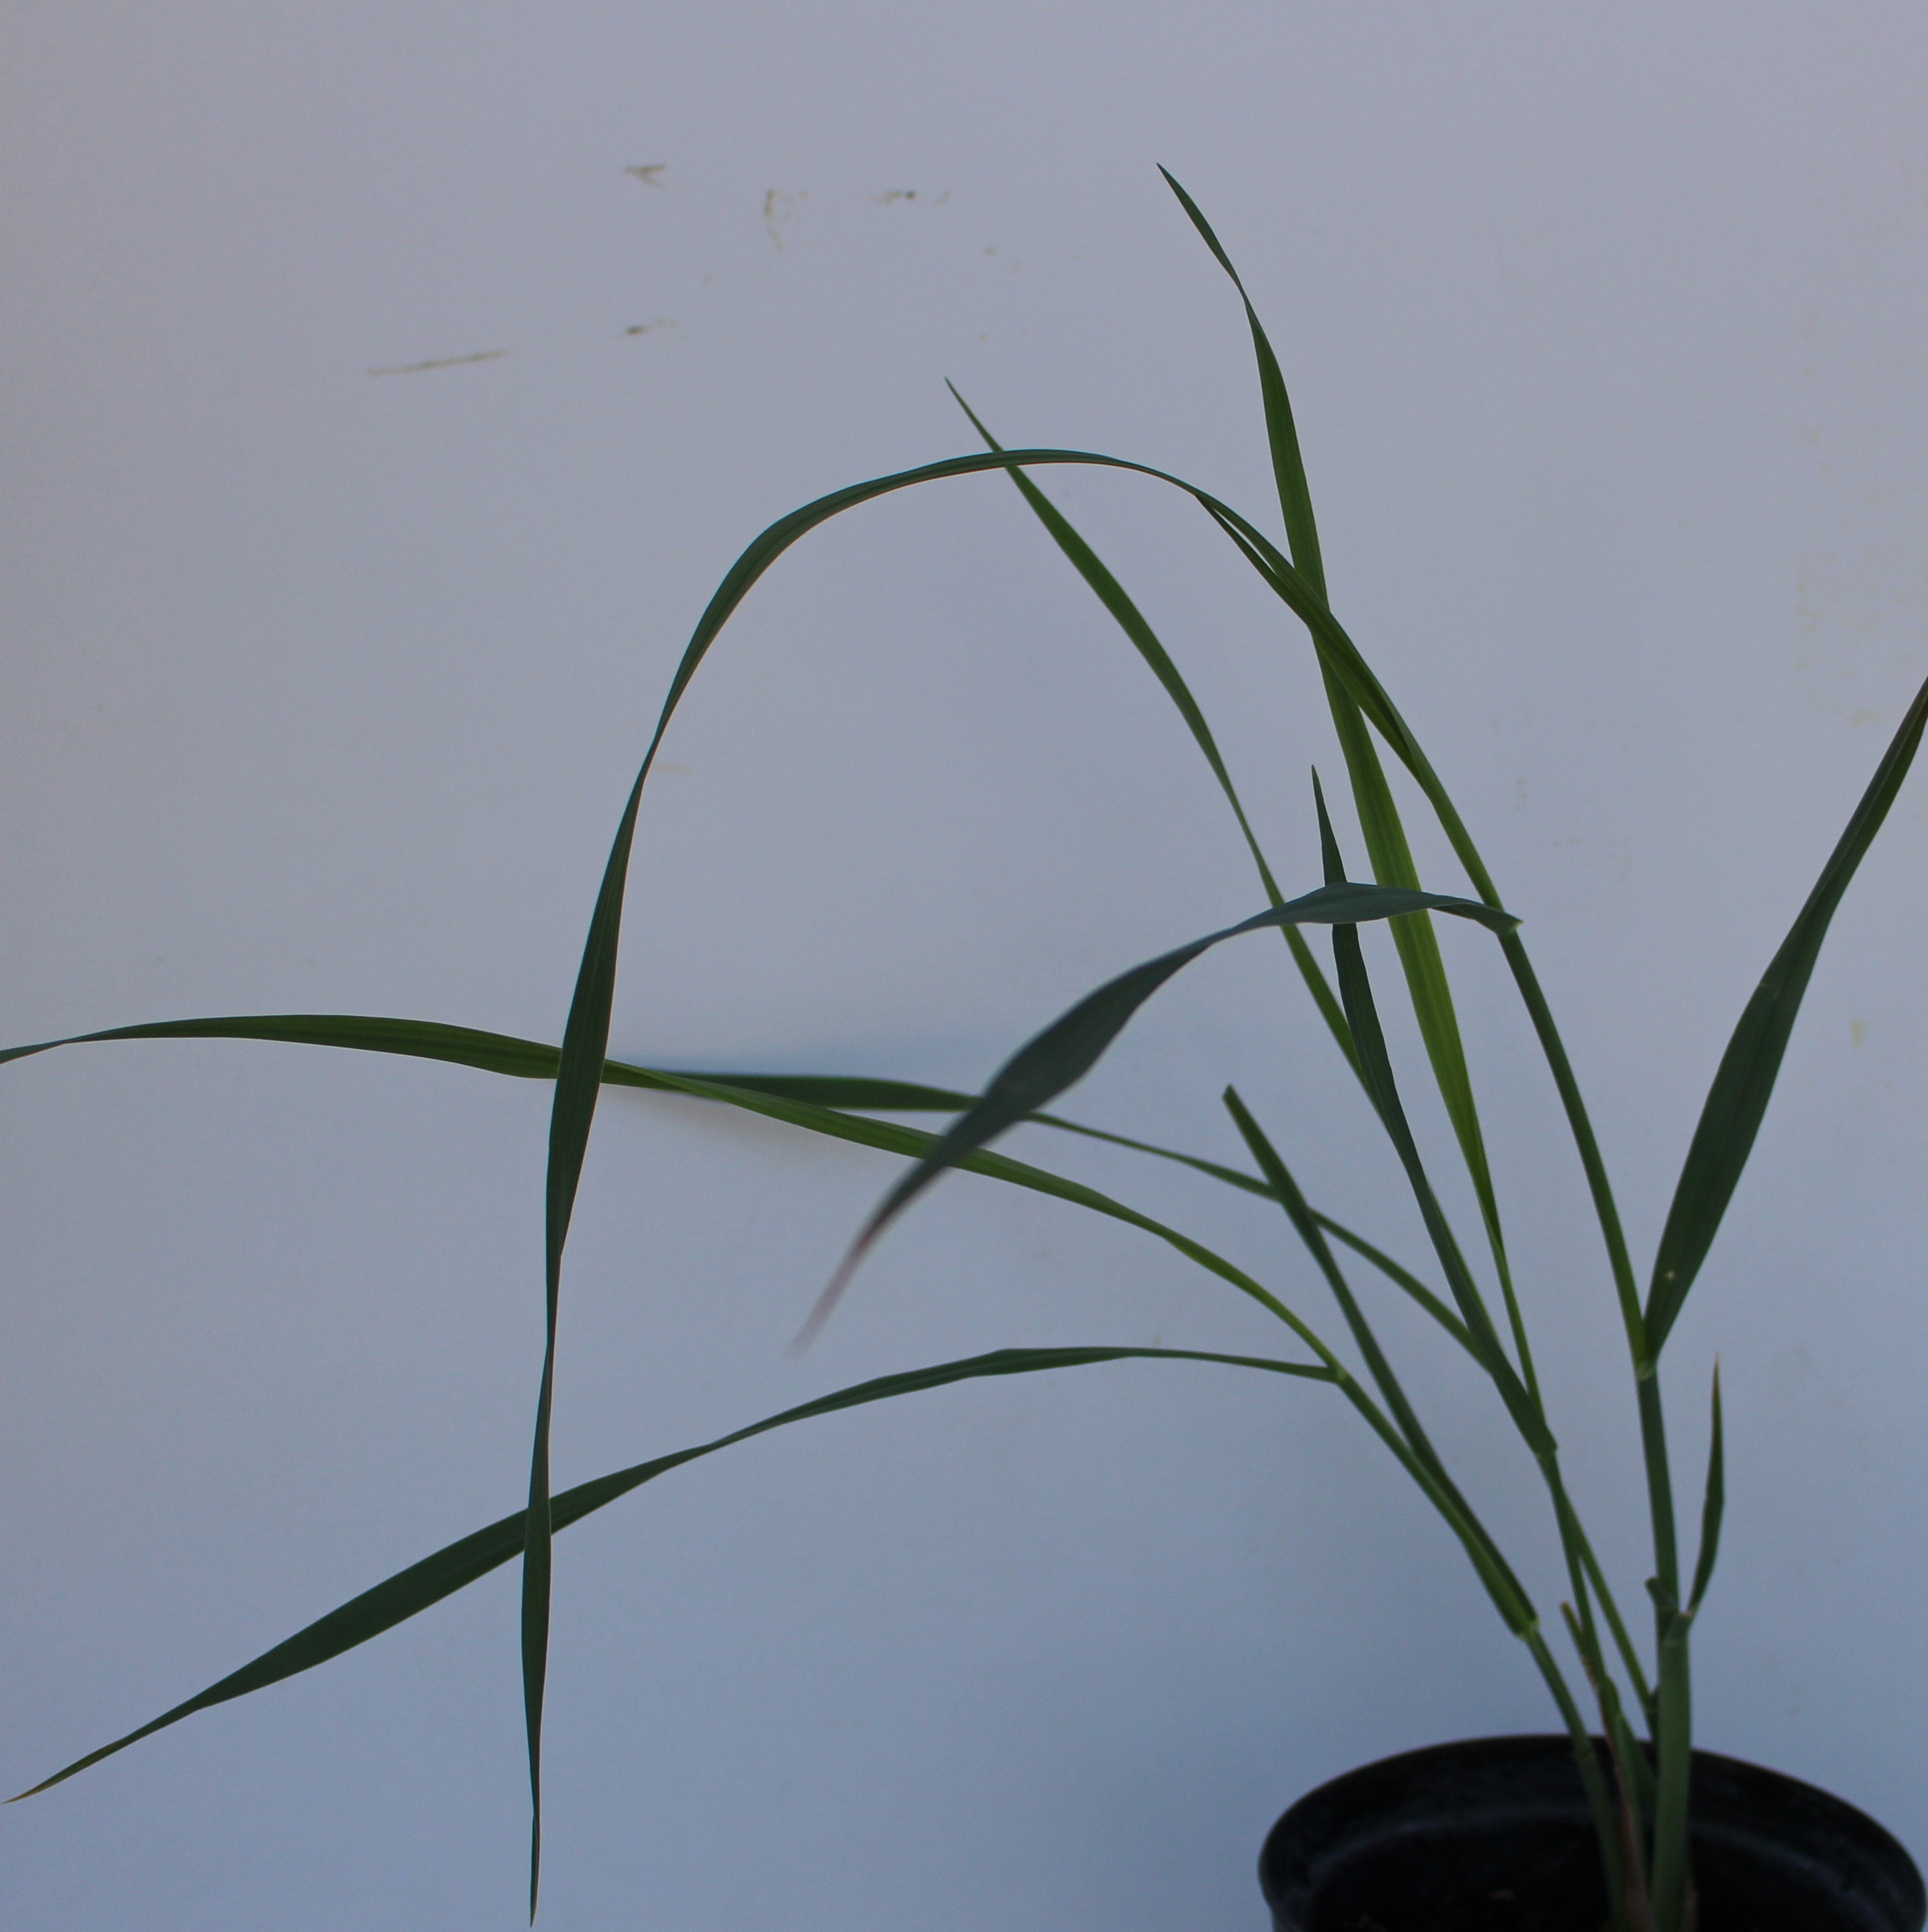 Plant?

Avena sterilis
